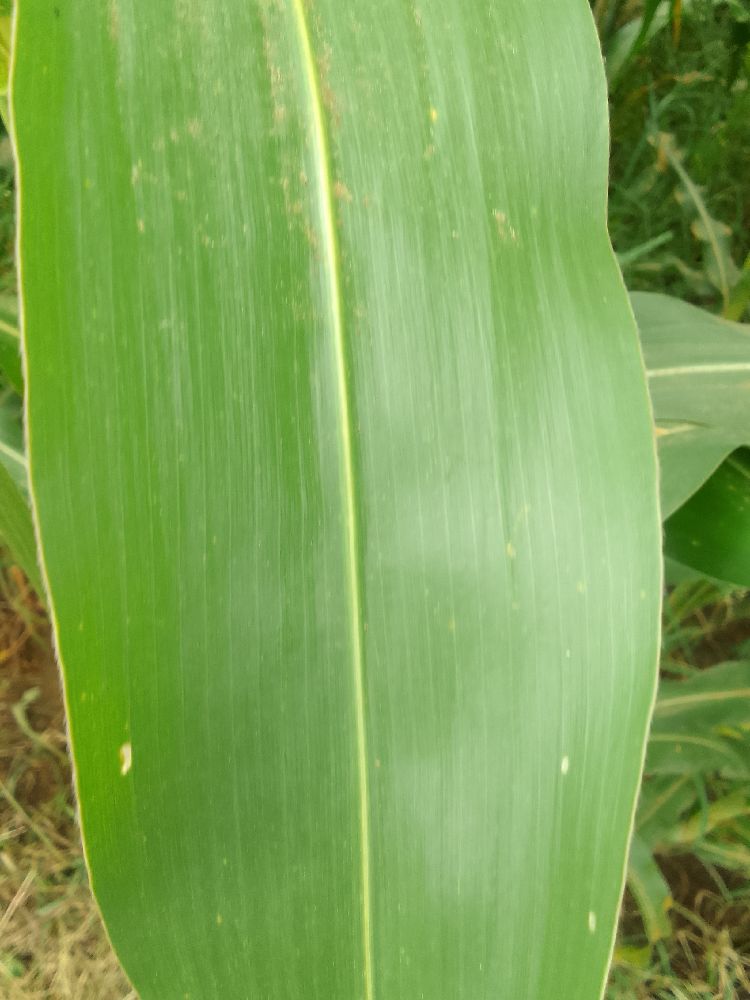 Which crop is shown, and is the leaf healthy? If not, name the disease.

maize, healthy
